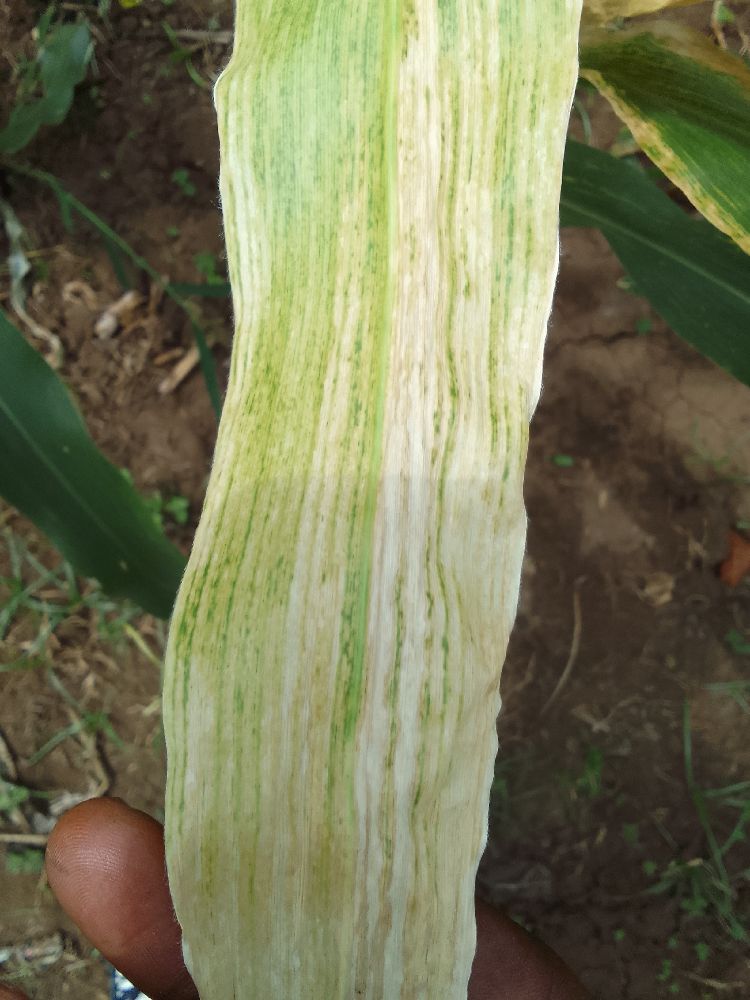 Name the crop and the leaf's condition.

maize, maize lethal necrosis
